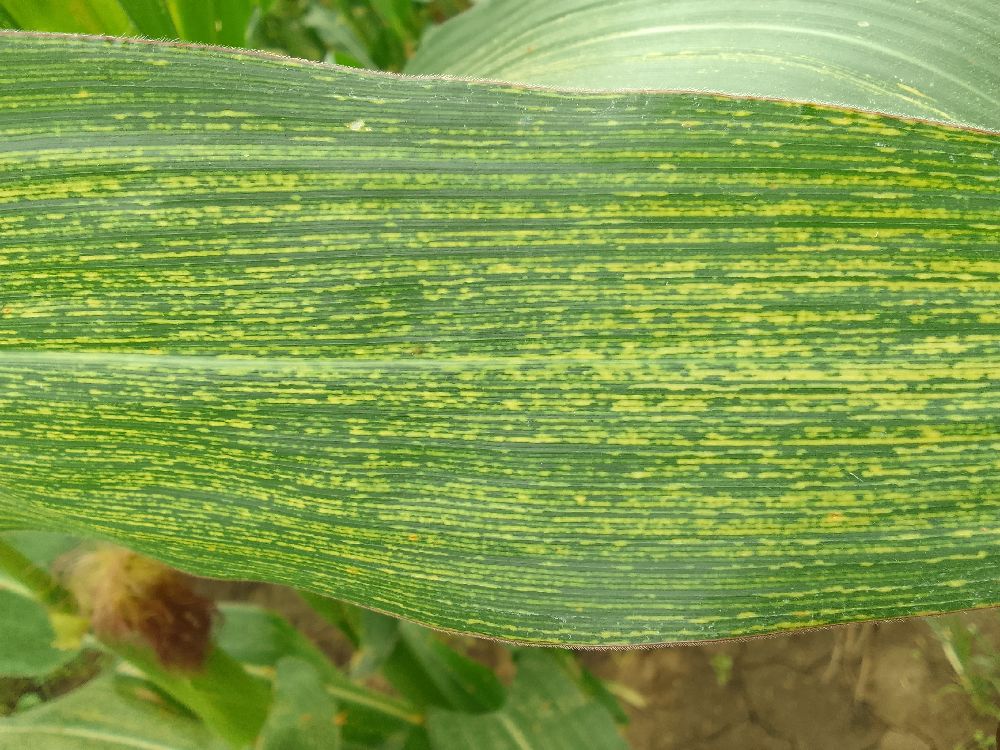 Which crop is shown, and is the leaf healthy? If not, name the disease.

maize, maize streak virus
